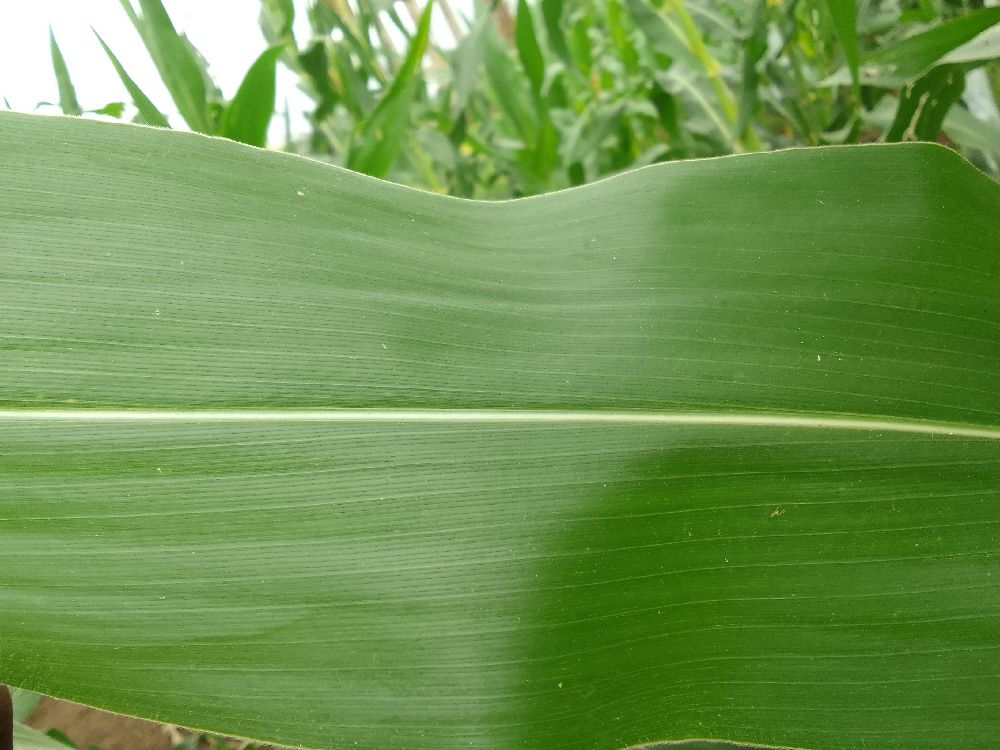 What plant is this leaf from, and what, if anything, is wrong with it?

maize, healthy
